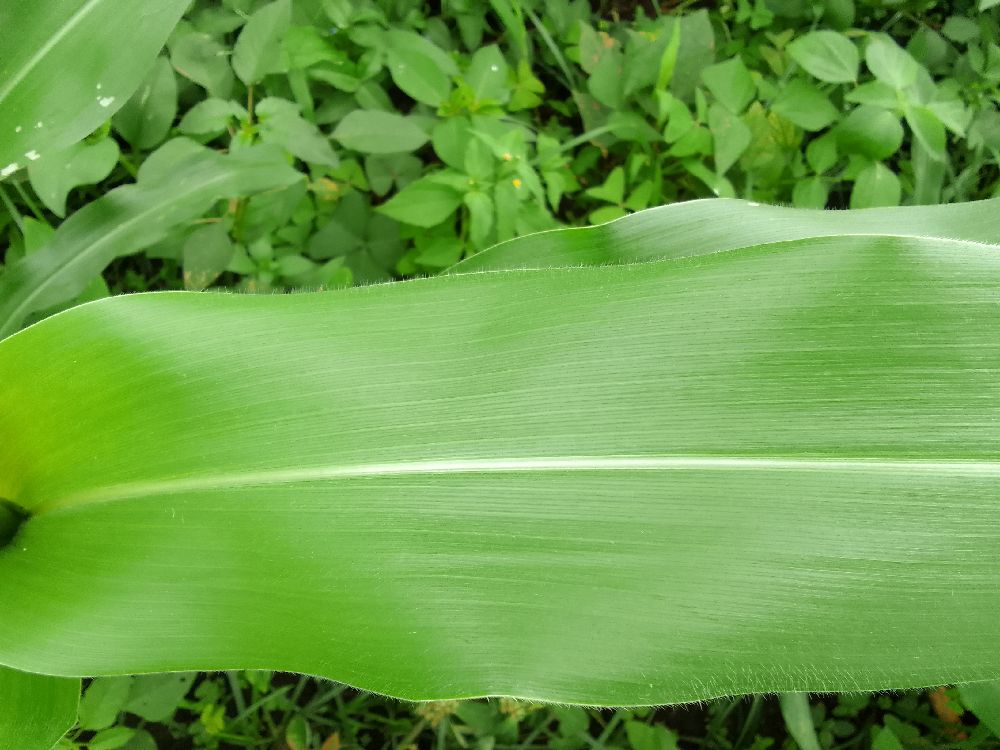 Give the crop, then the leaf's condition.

maize, healthy
